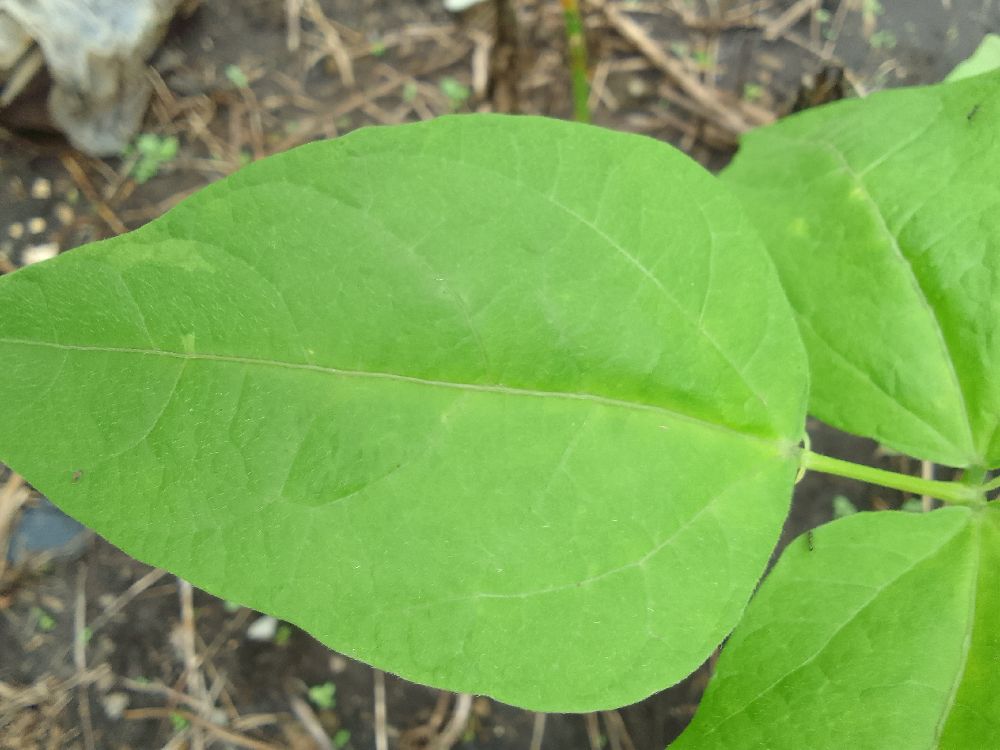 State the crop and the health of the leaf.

common bean, healthy
